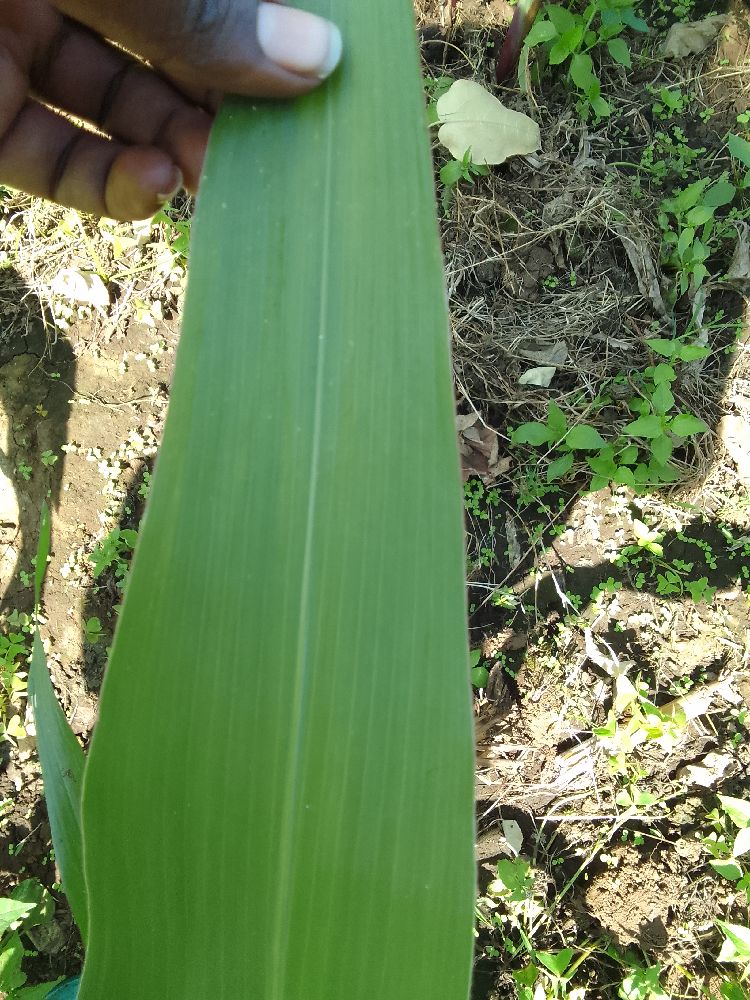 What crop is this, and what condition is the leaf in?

maize, healthy
